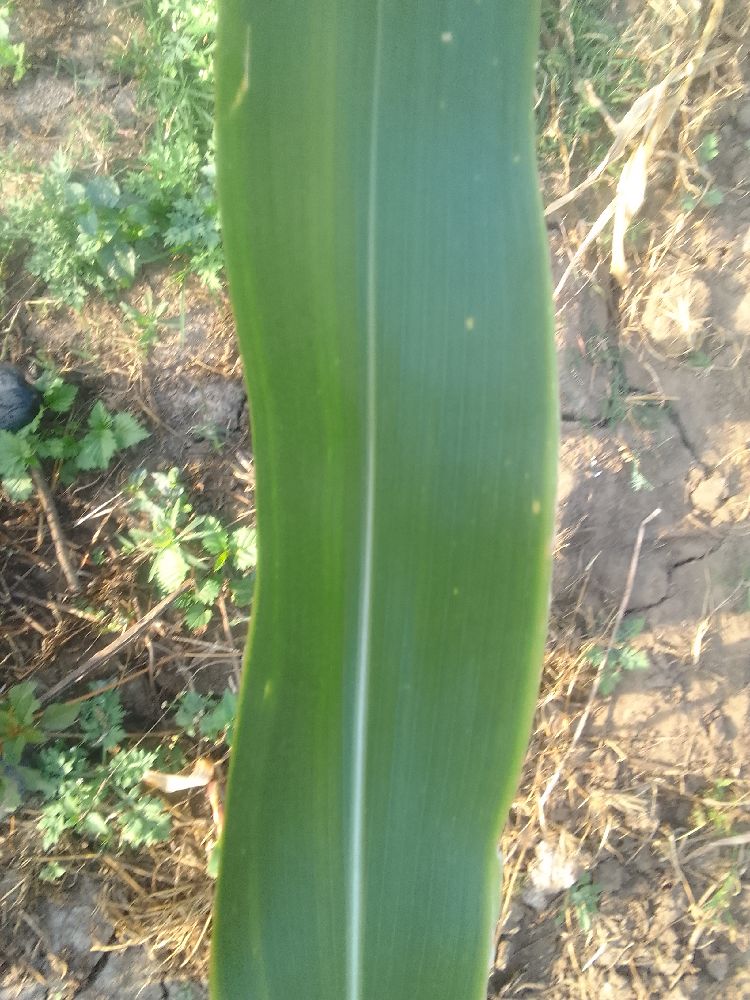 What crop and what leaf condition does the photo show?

maize, healthy
